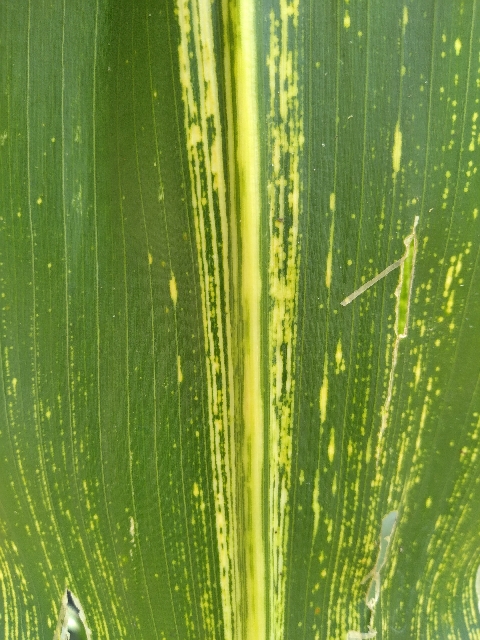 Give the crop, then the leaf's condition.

maize, maize streak virus
